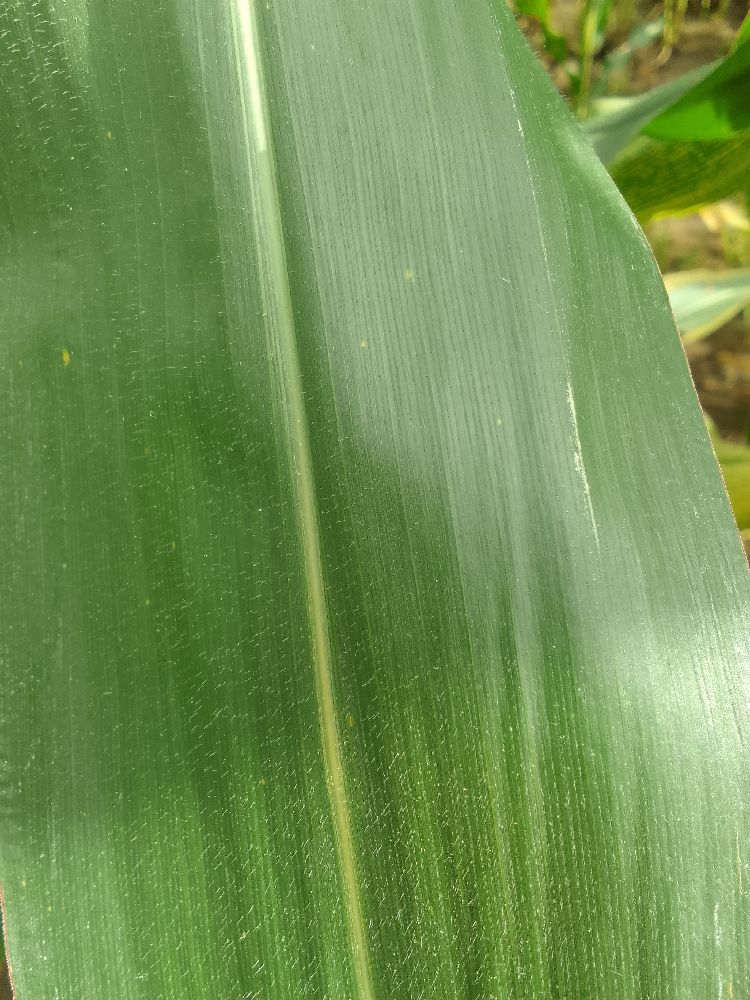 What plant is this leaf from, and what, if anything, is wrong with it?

maize, healthy
